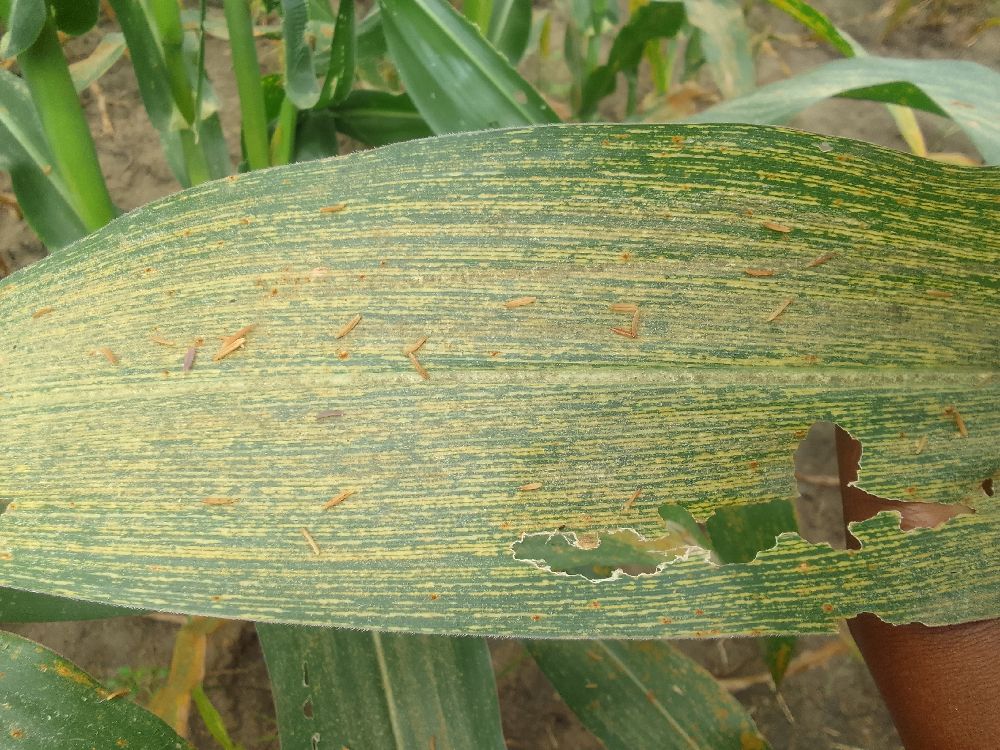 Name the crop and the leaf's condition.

maize, maize streak virus
